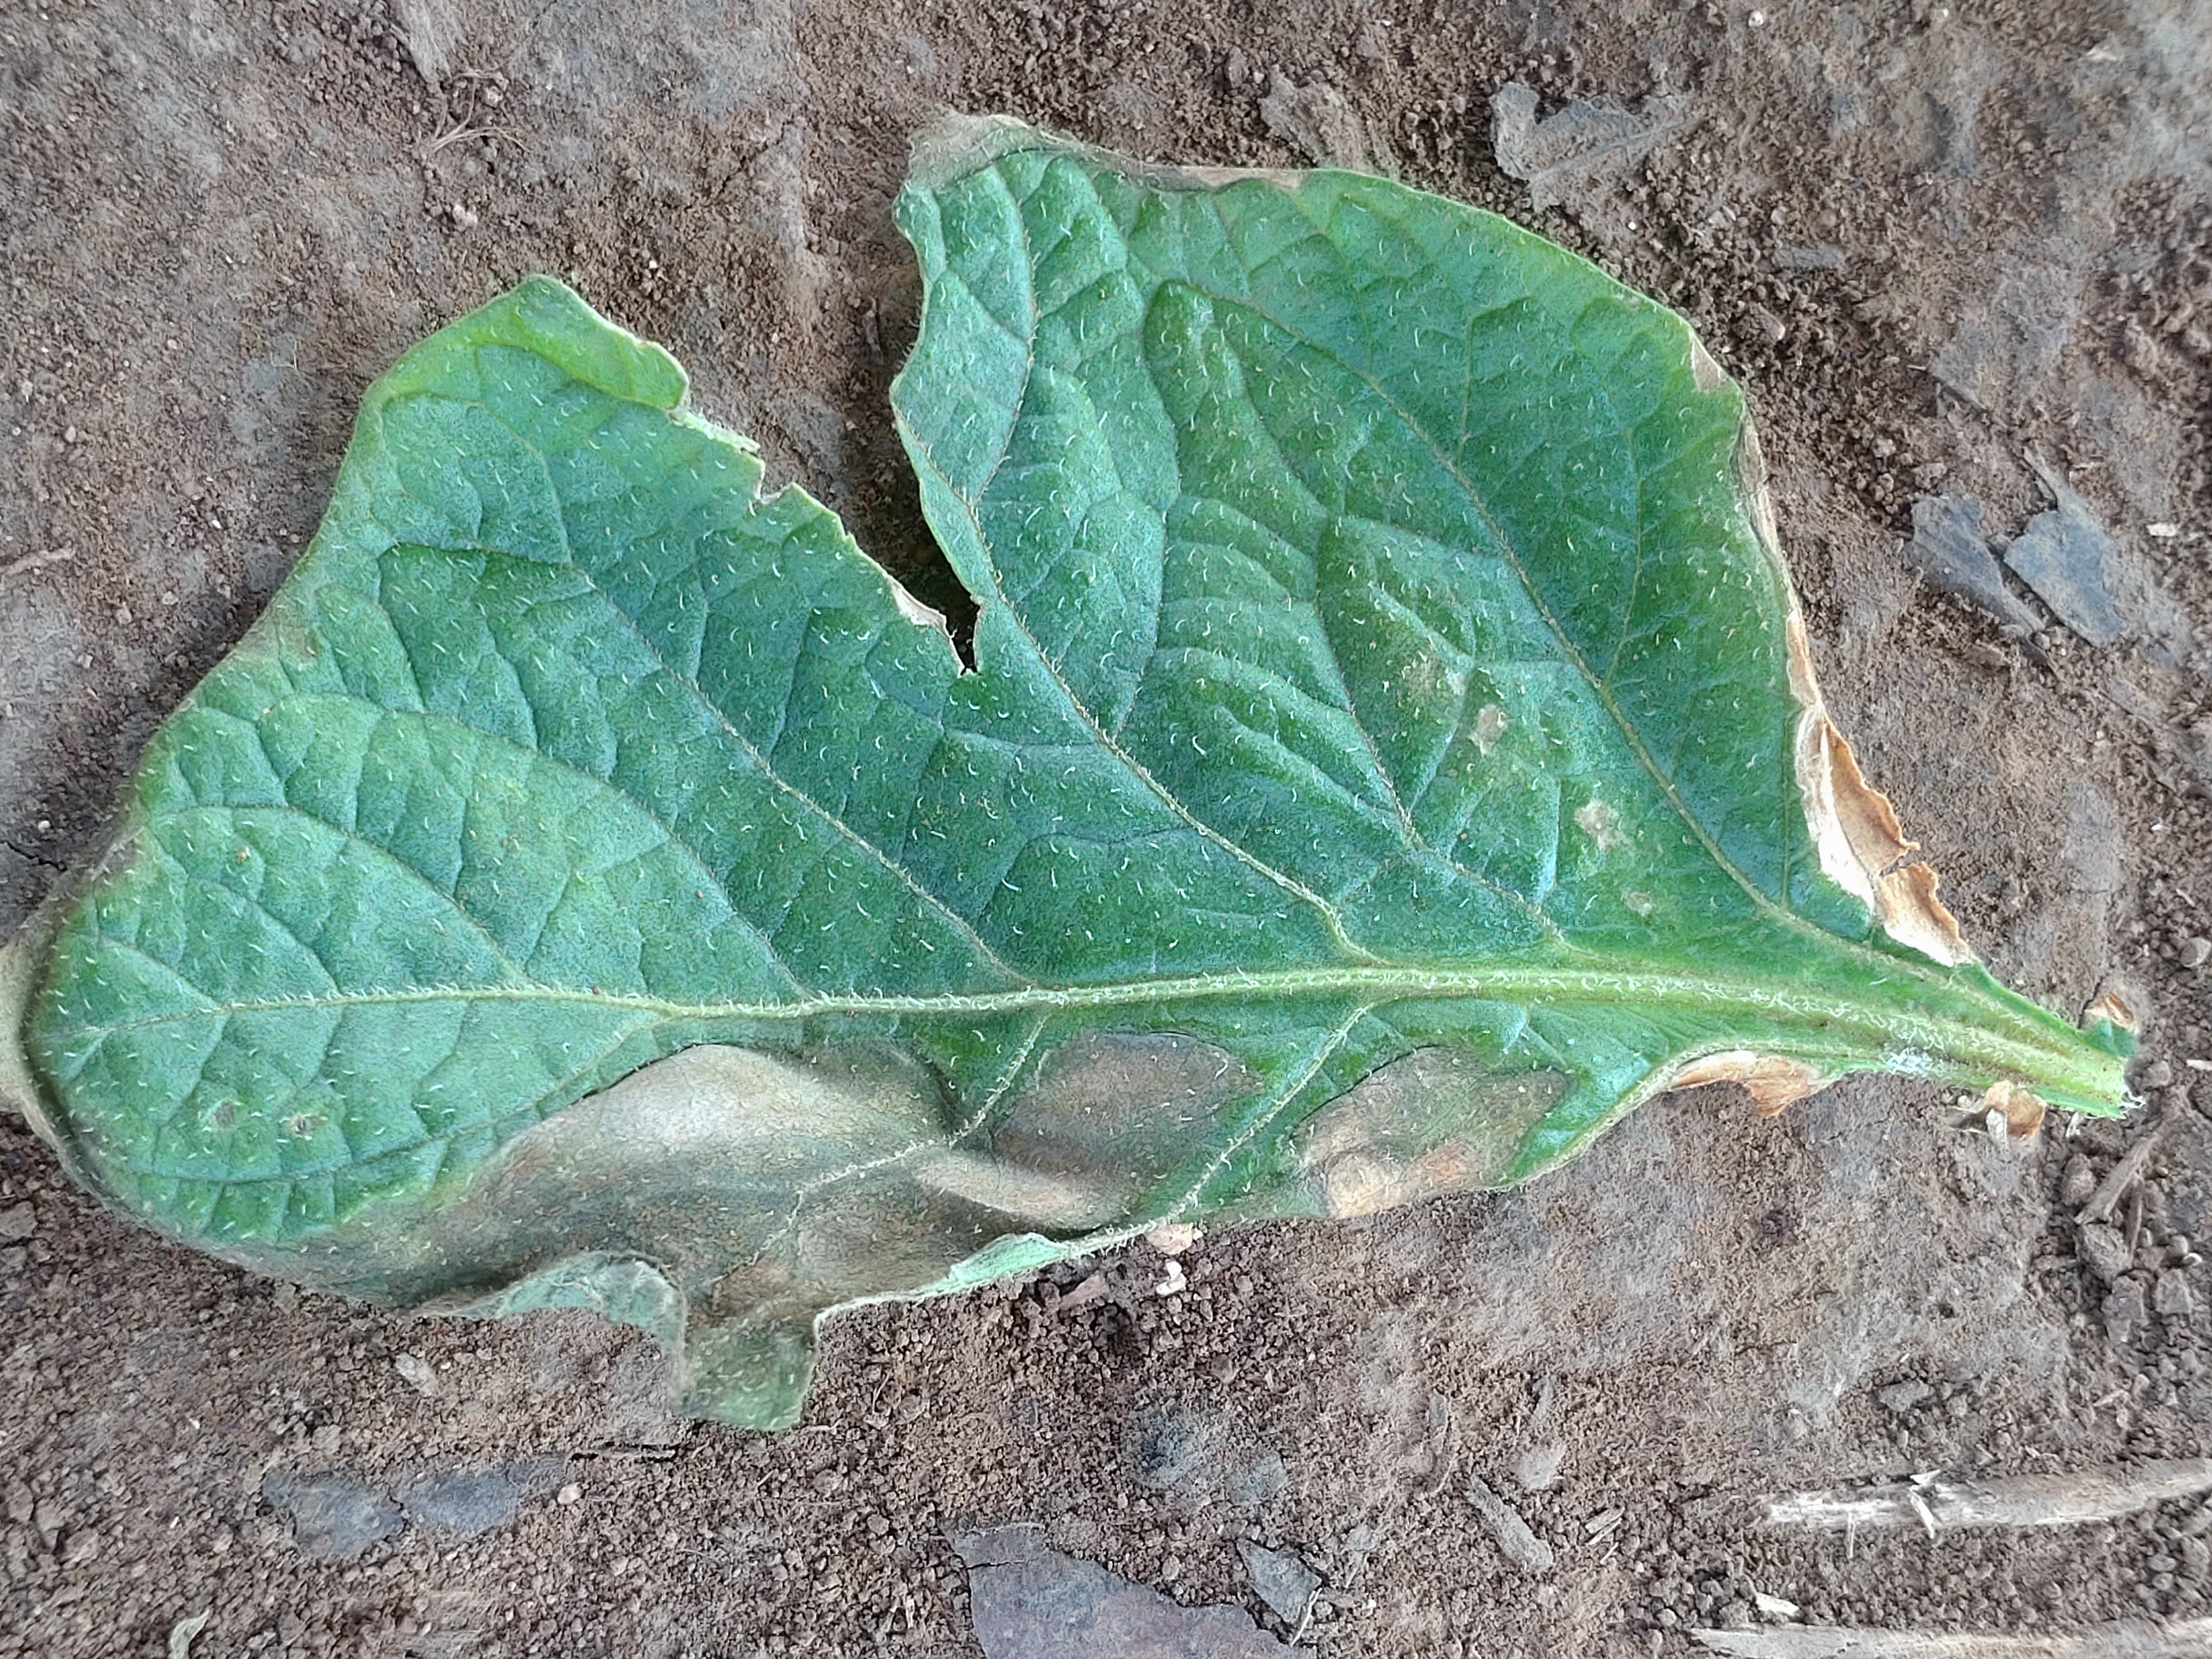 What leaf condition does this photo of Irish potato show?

early blight
